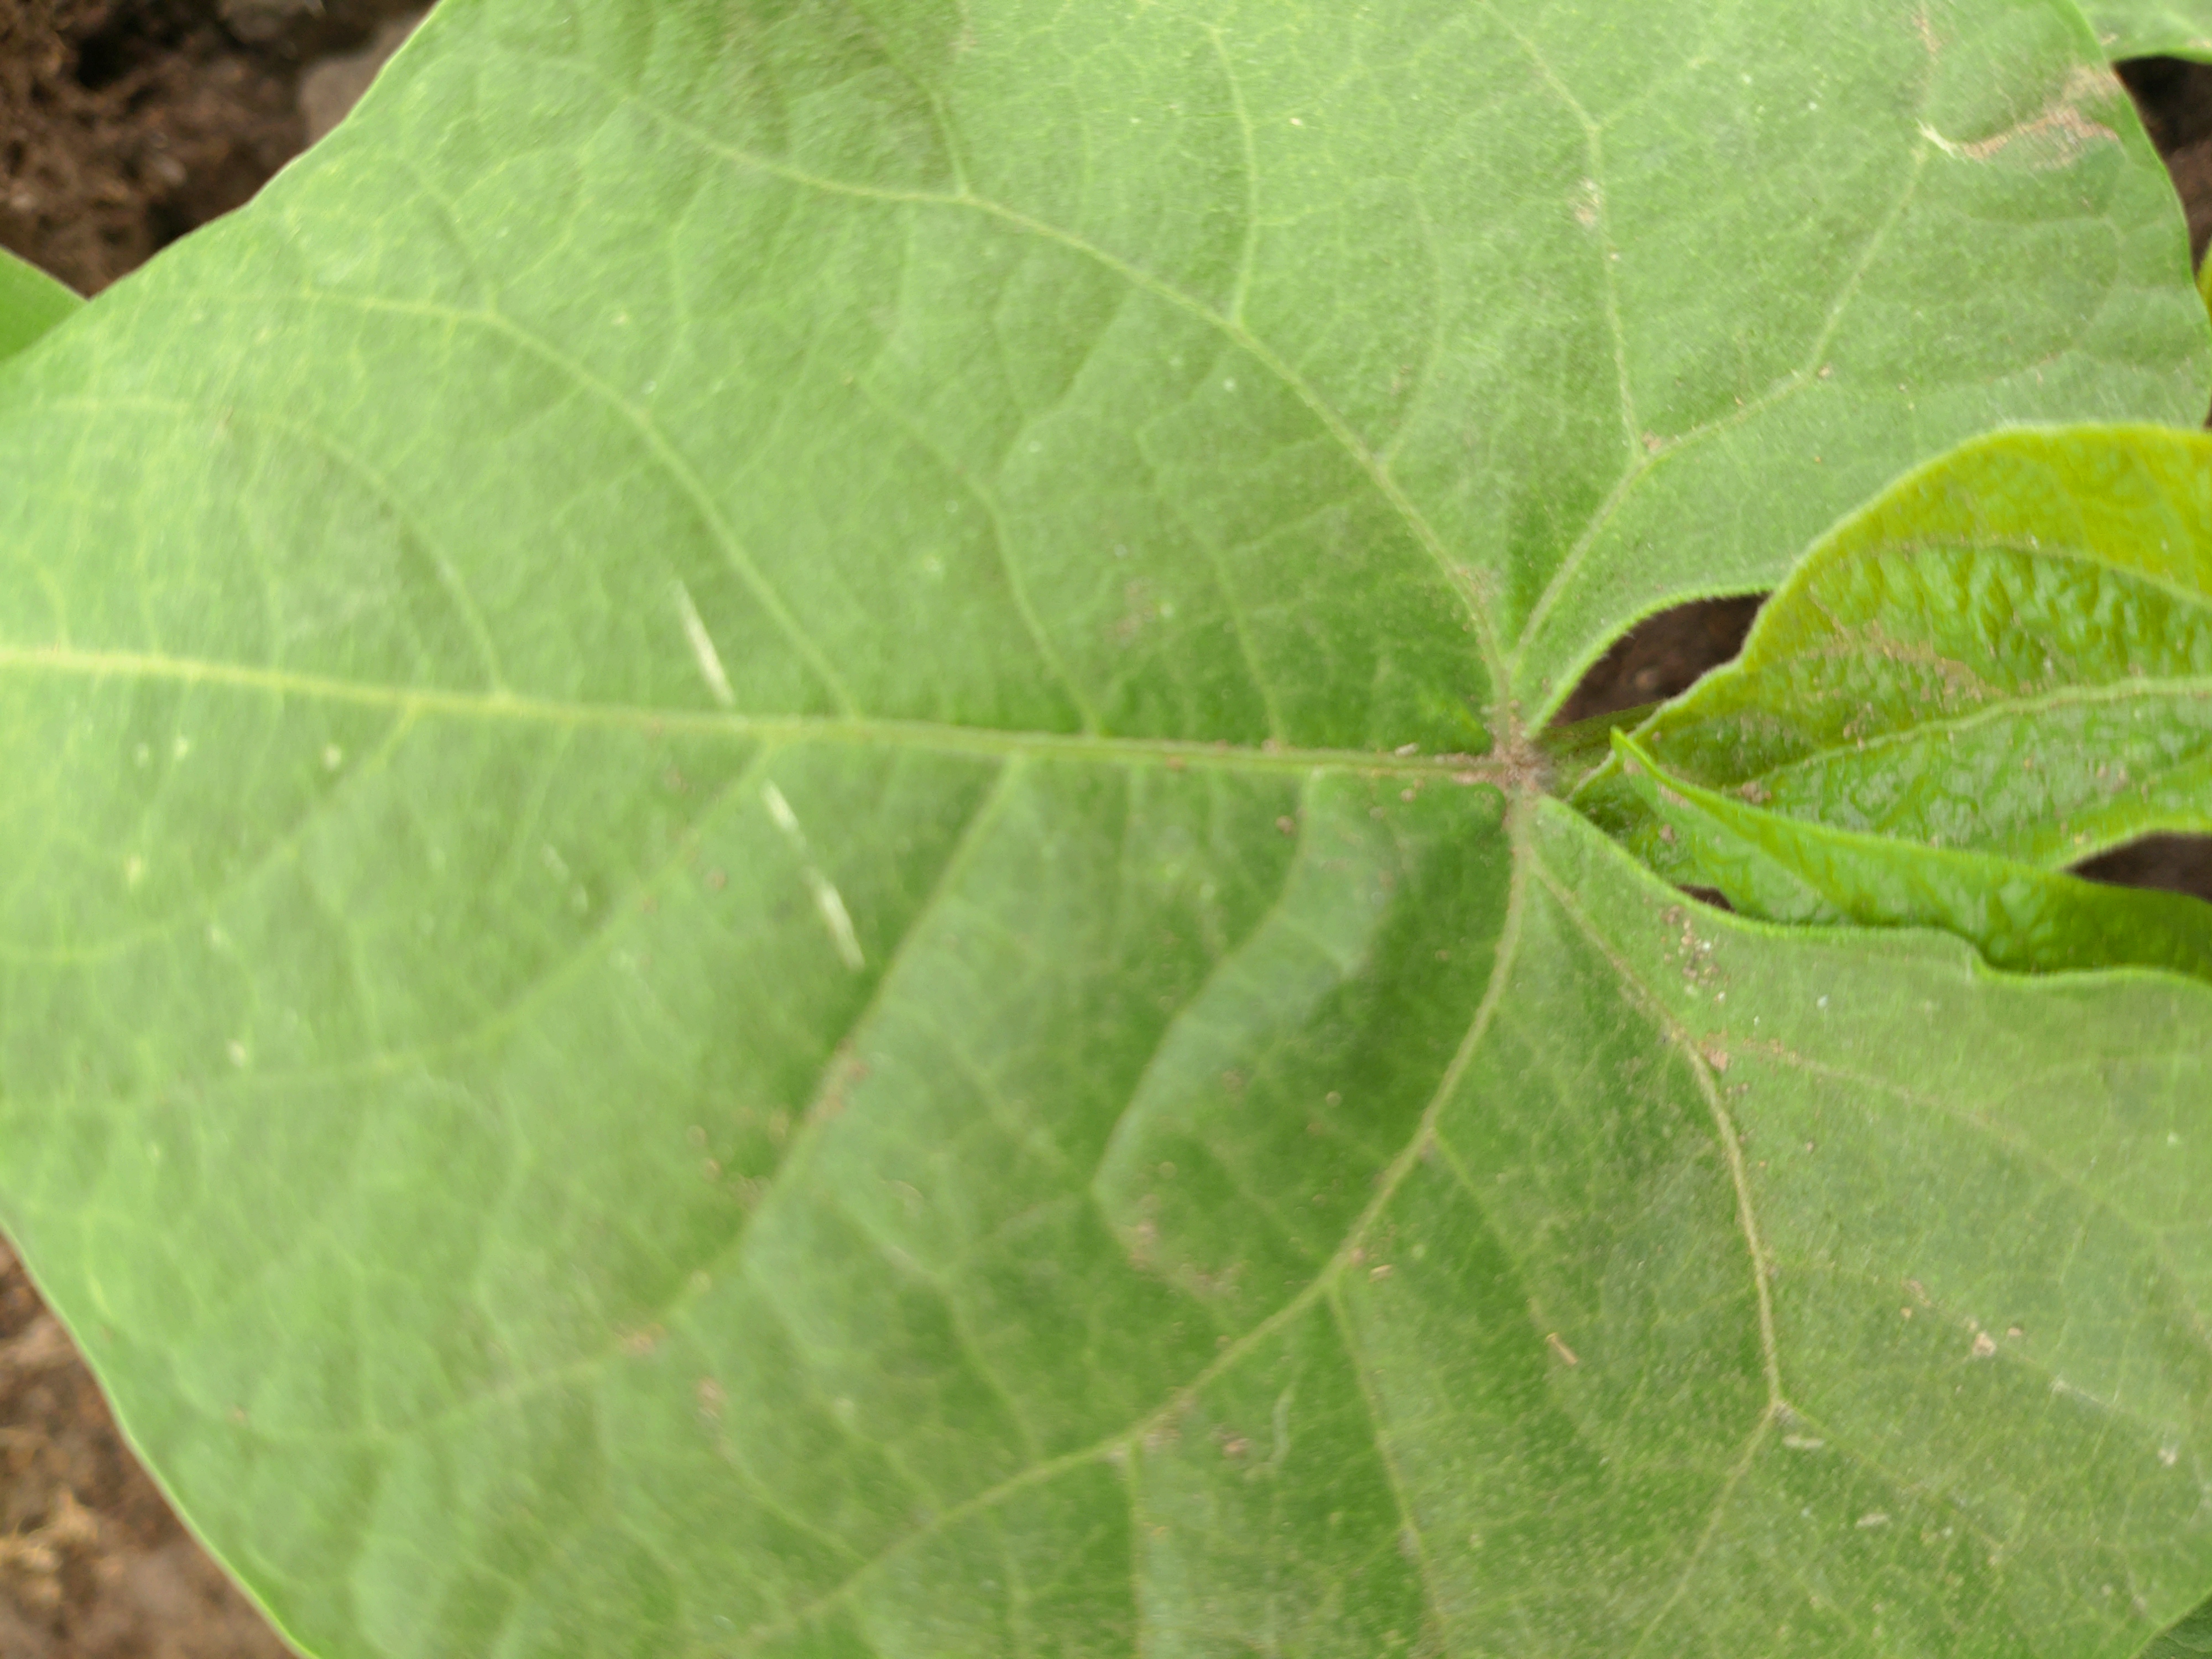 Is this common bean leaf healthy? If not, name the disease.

healthy
